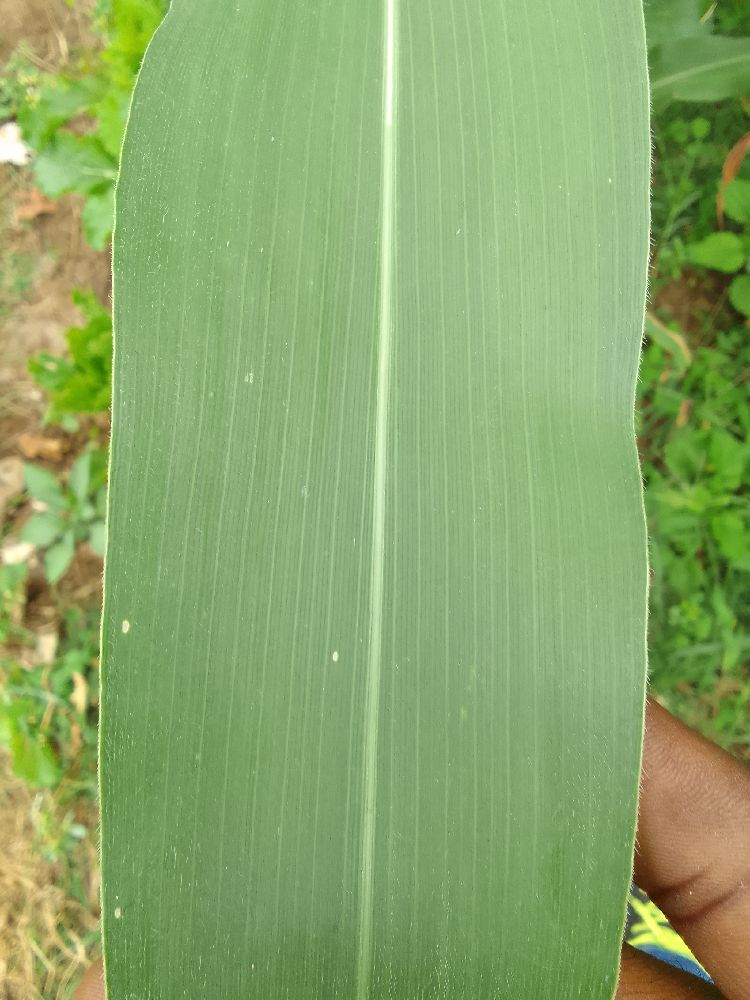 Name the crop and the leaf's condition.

maize, healthy
